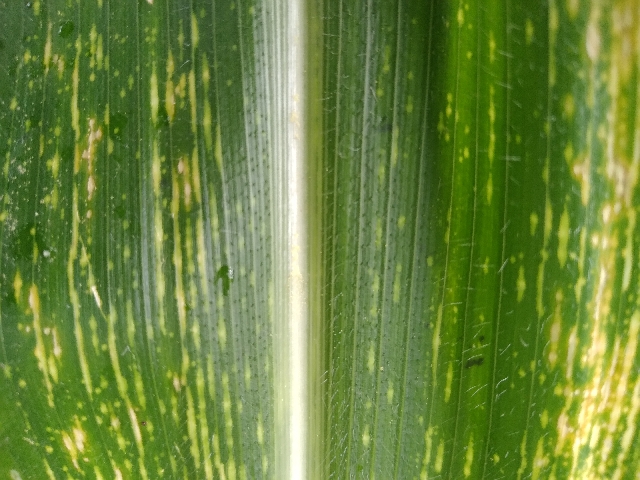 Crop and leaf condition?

maize, maize streak virus
